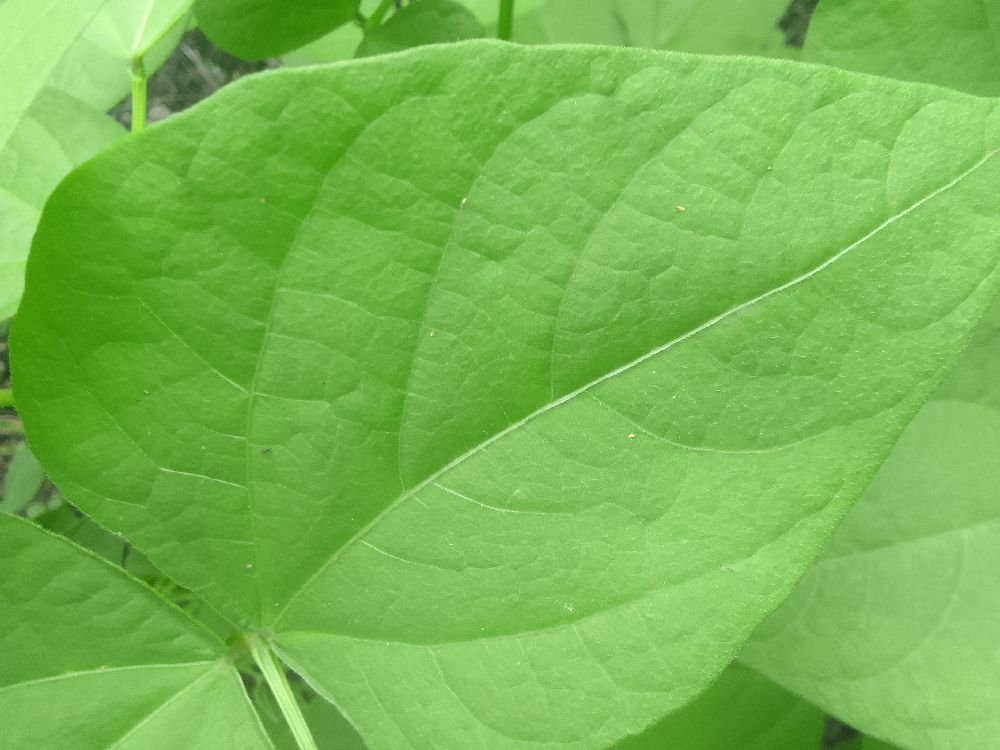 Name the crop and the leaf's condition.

common bean, healthy
